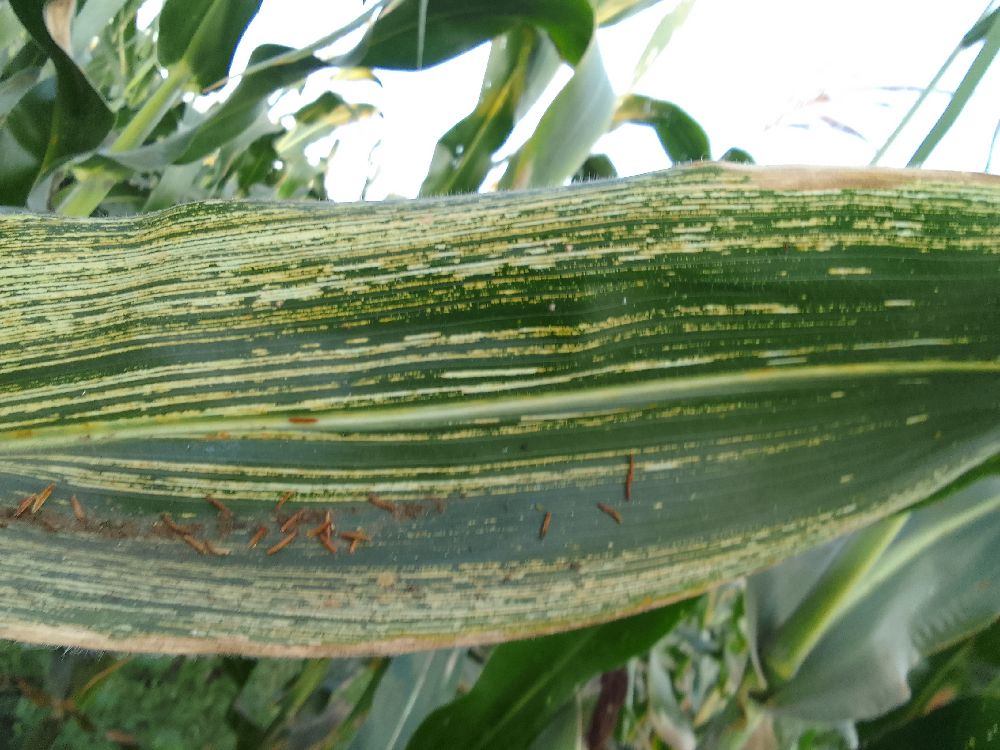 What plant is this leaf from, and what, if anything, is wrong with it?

maize, maize streak virus
